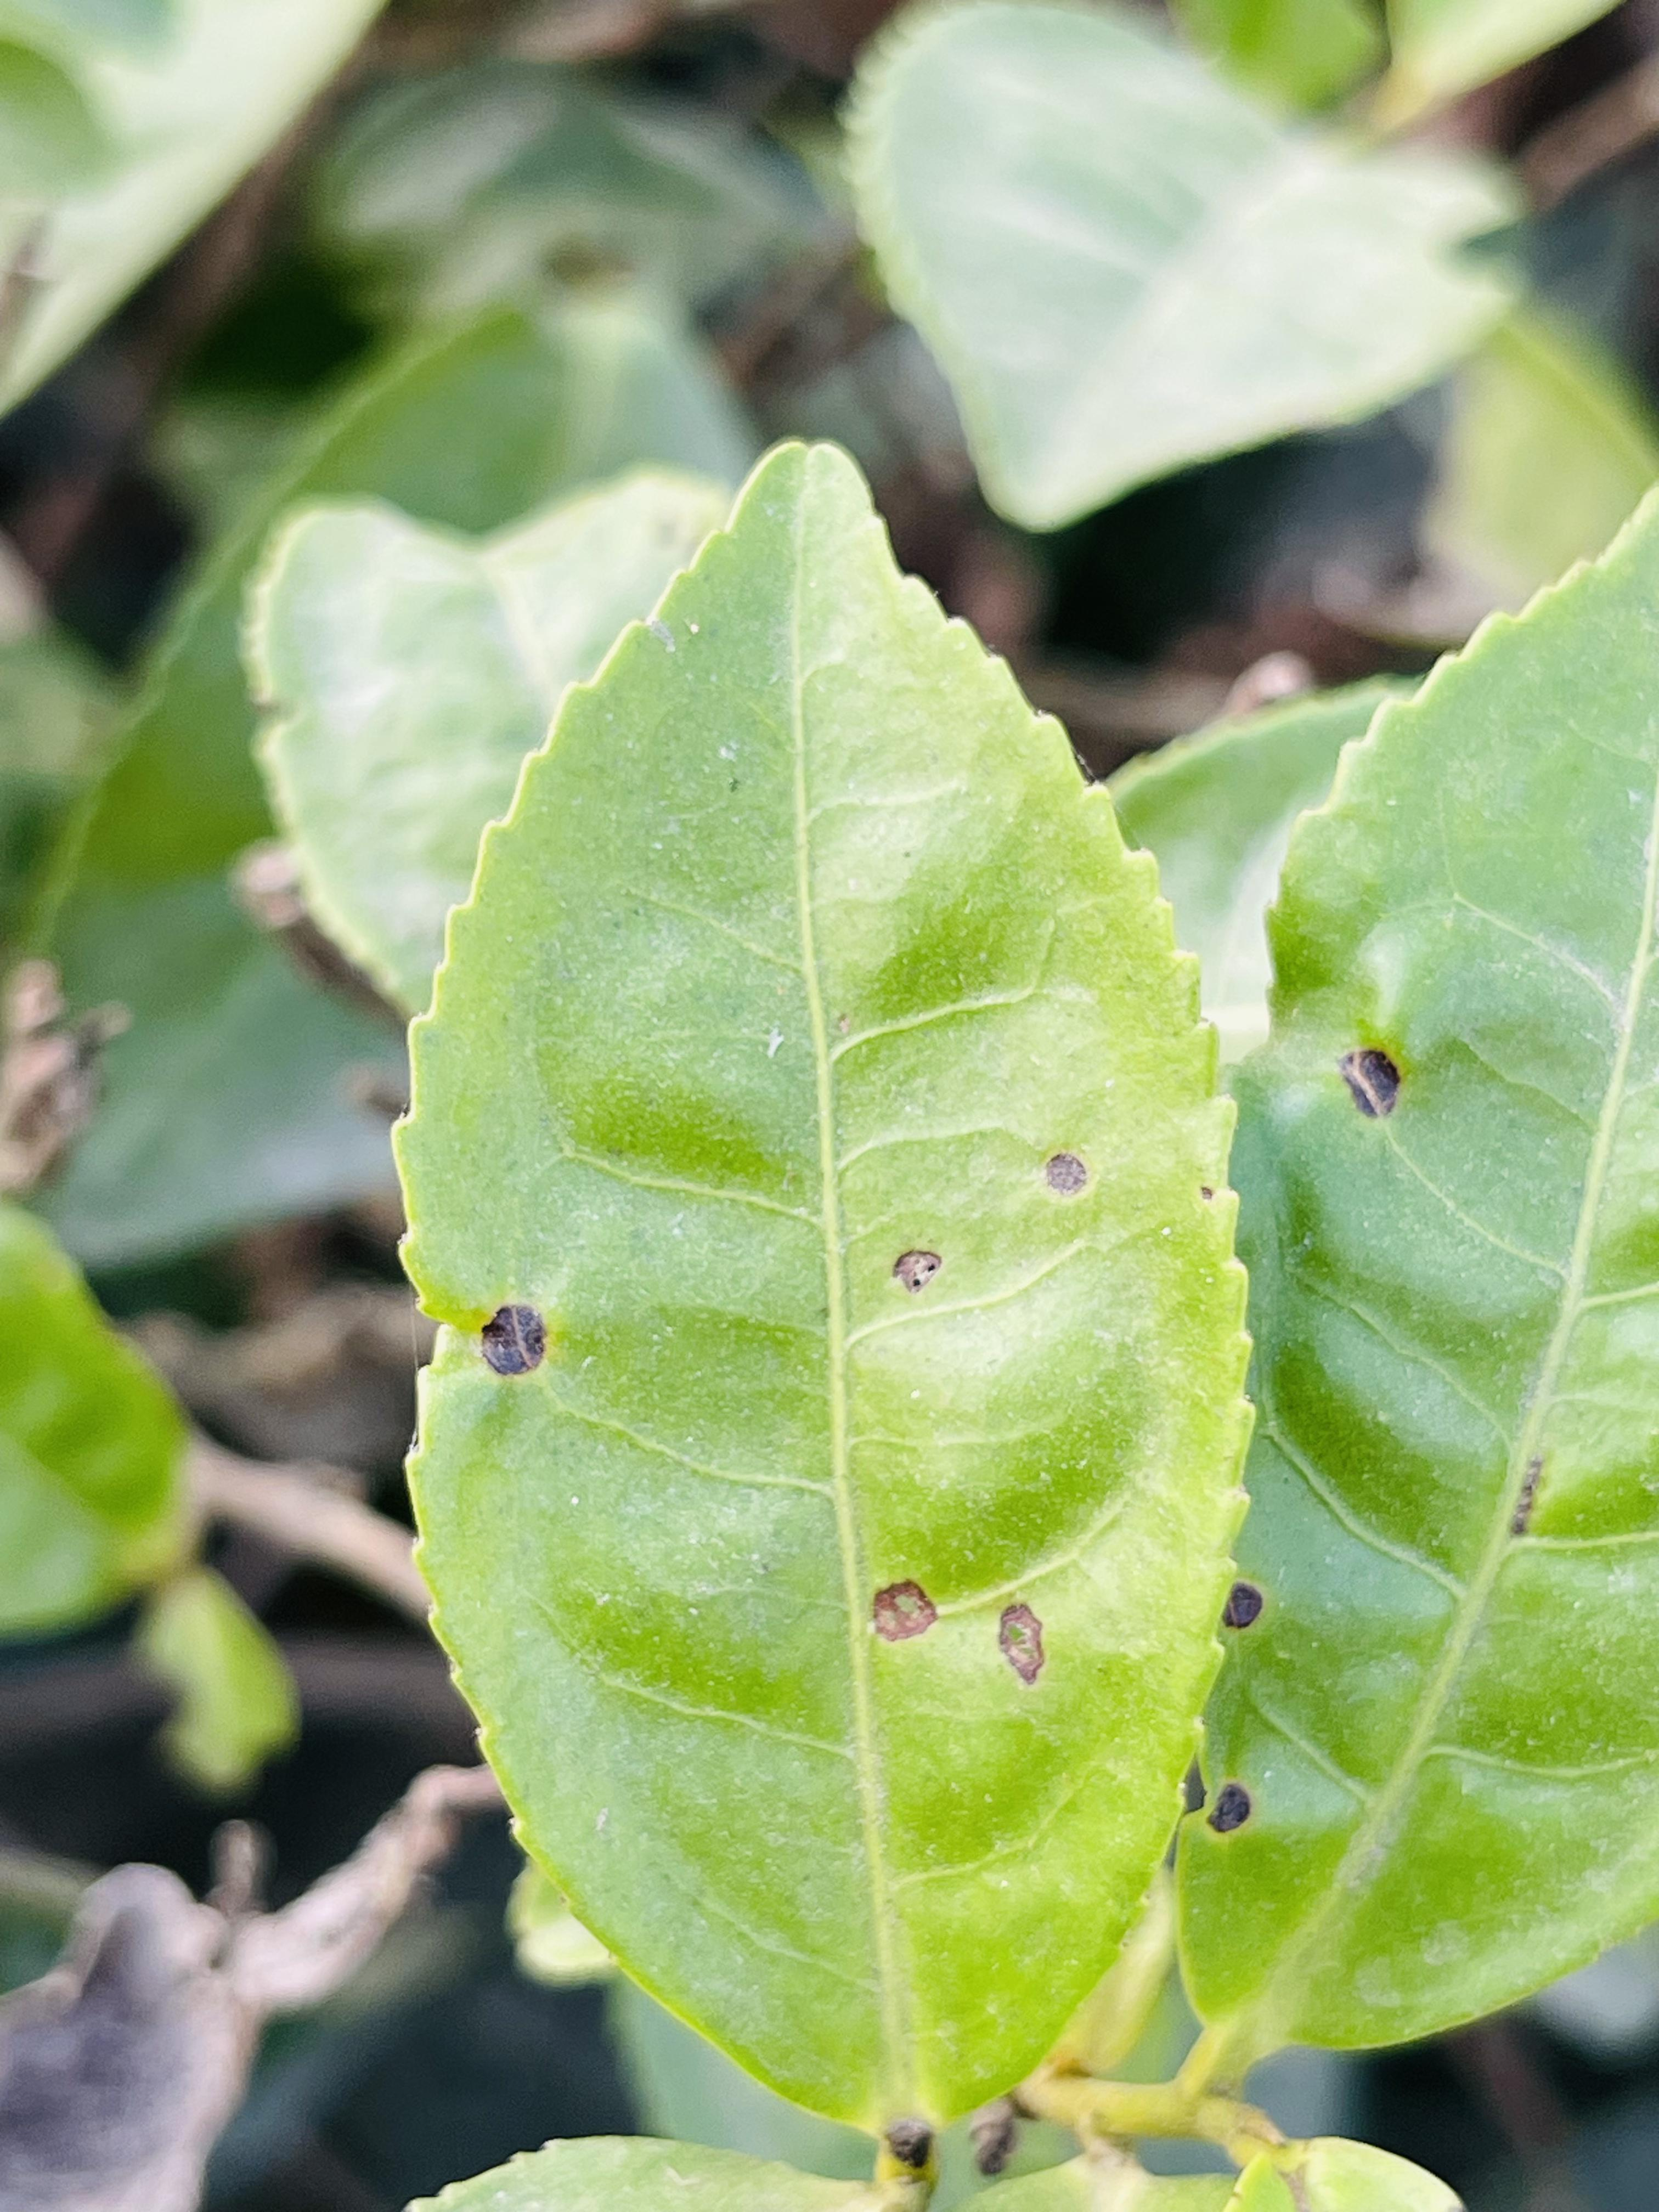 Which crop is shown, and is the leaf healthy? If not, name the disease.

tea, helopeltis
